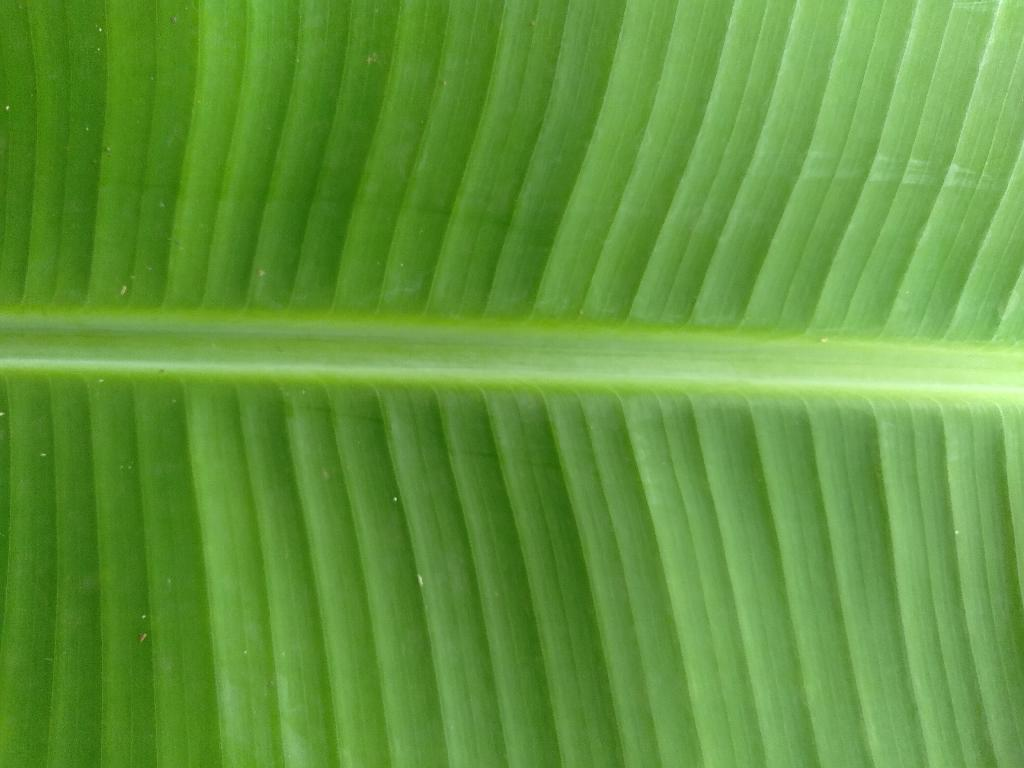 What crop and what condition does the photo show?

banana, healthy
